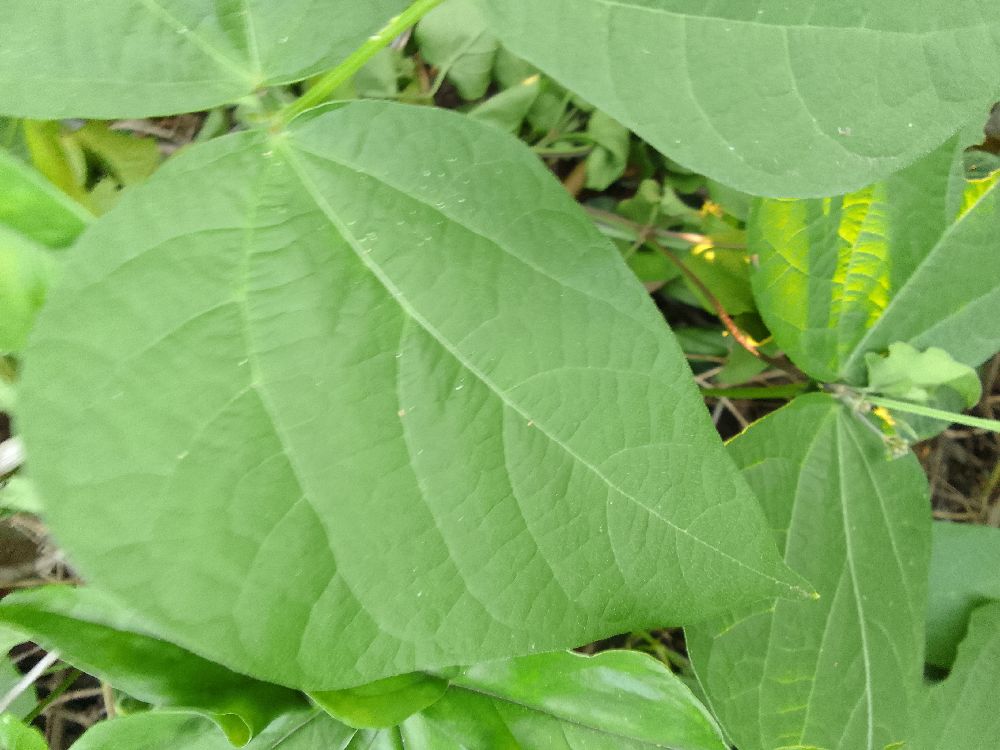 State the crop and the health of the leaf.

common bean, healthy
